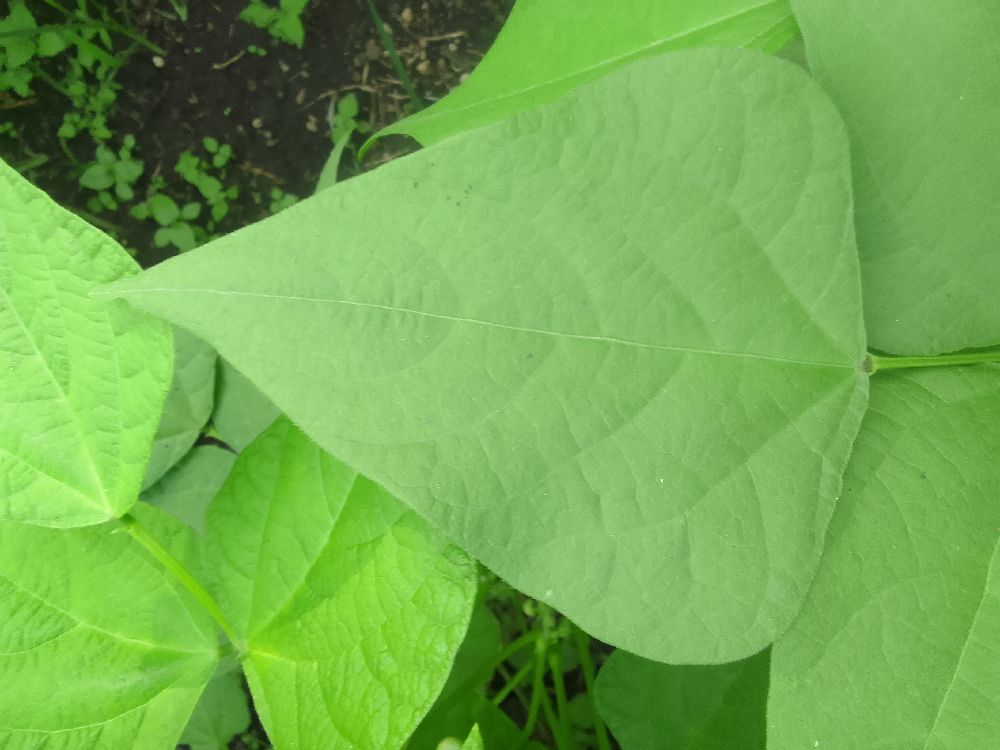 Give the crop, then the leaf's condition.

common bean, healthy
